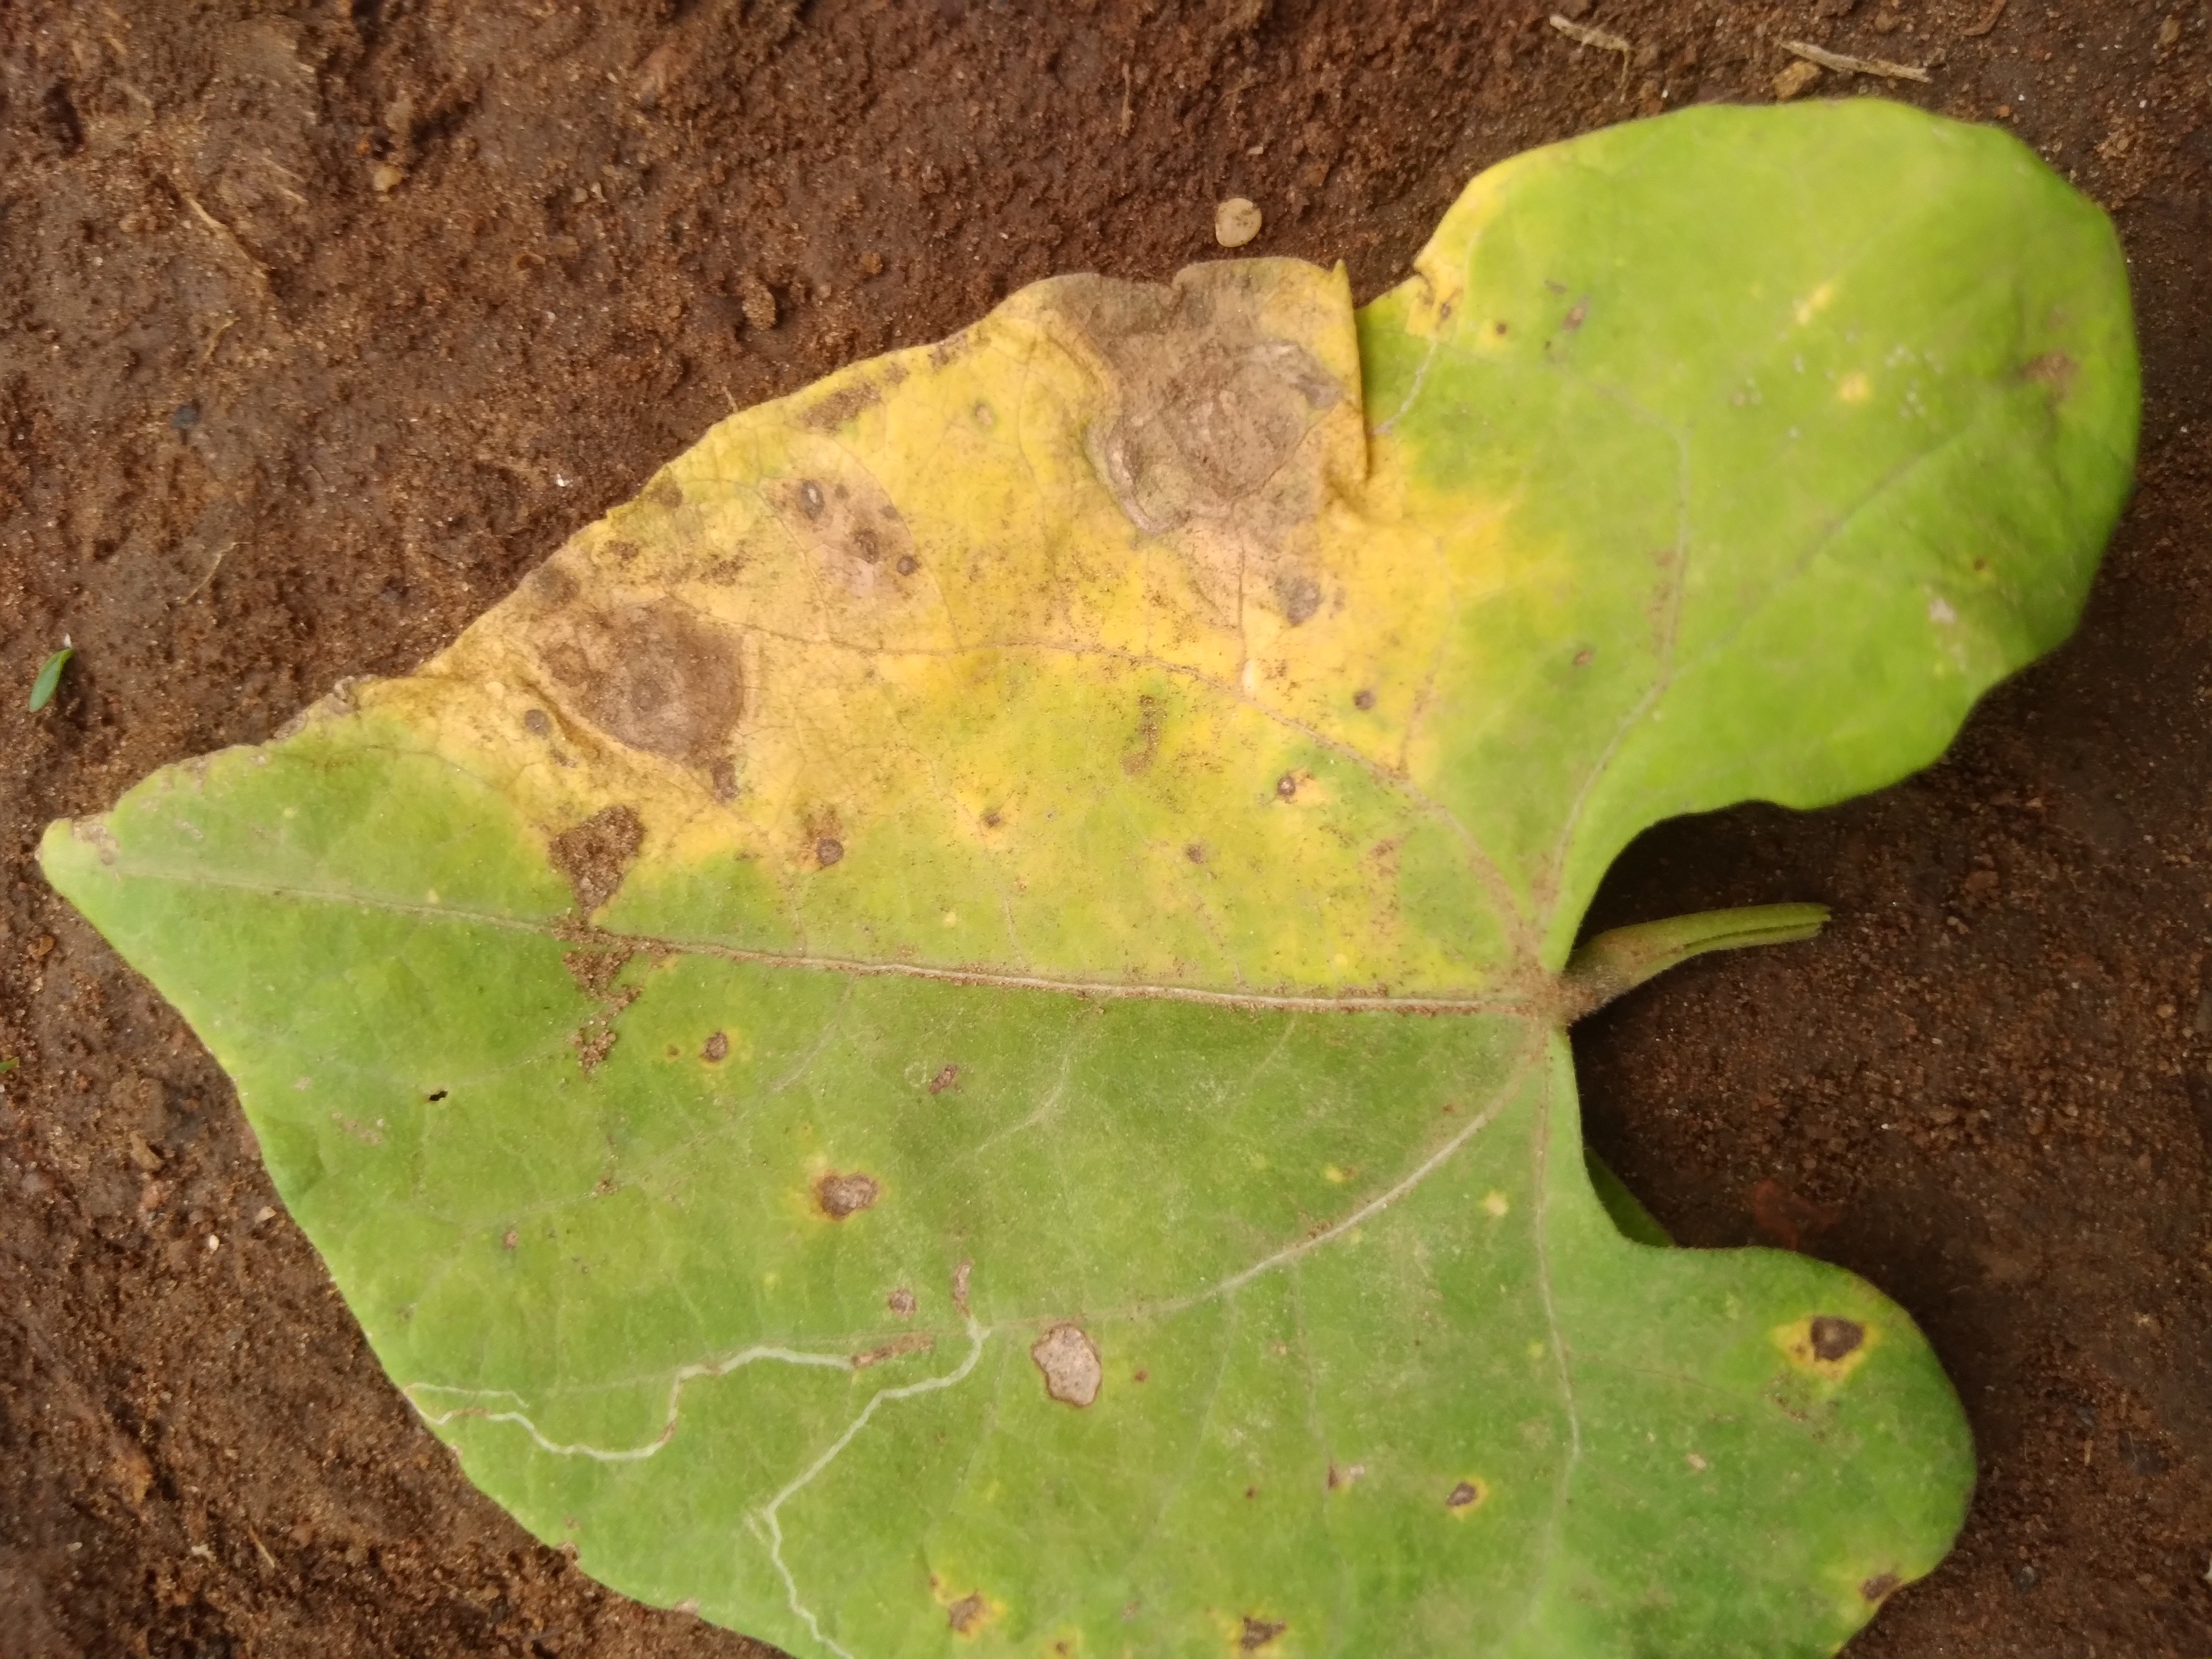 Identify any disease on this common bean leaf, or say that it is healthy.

rust
